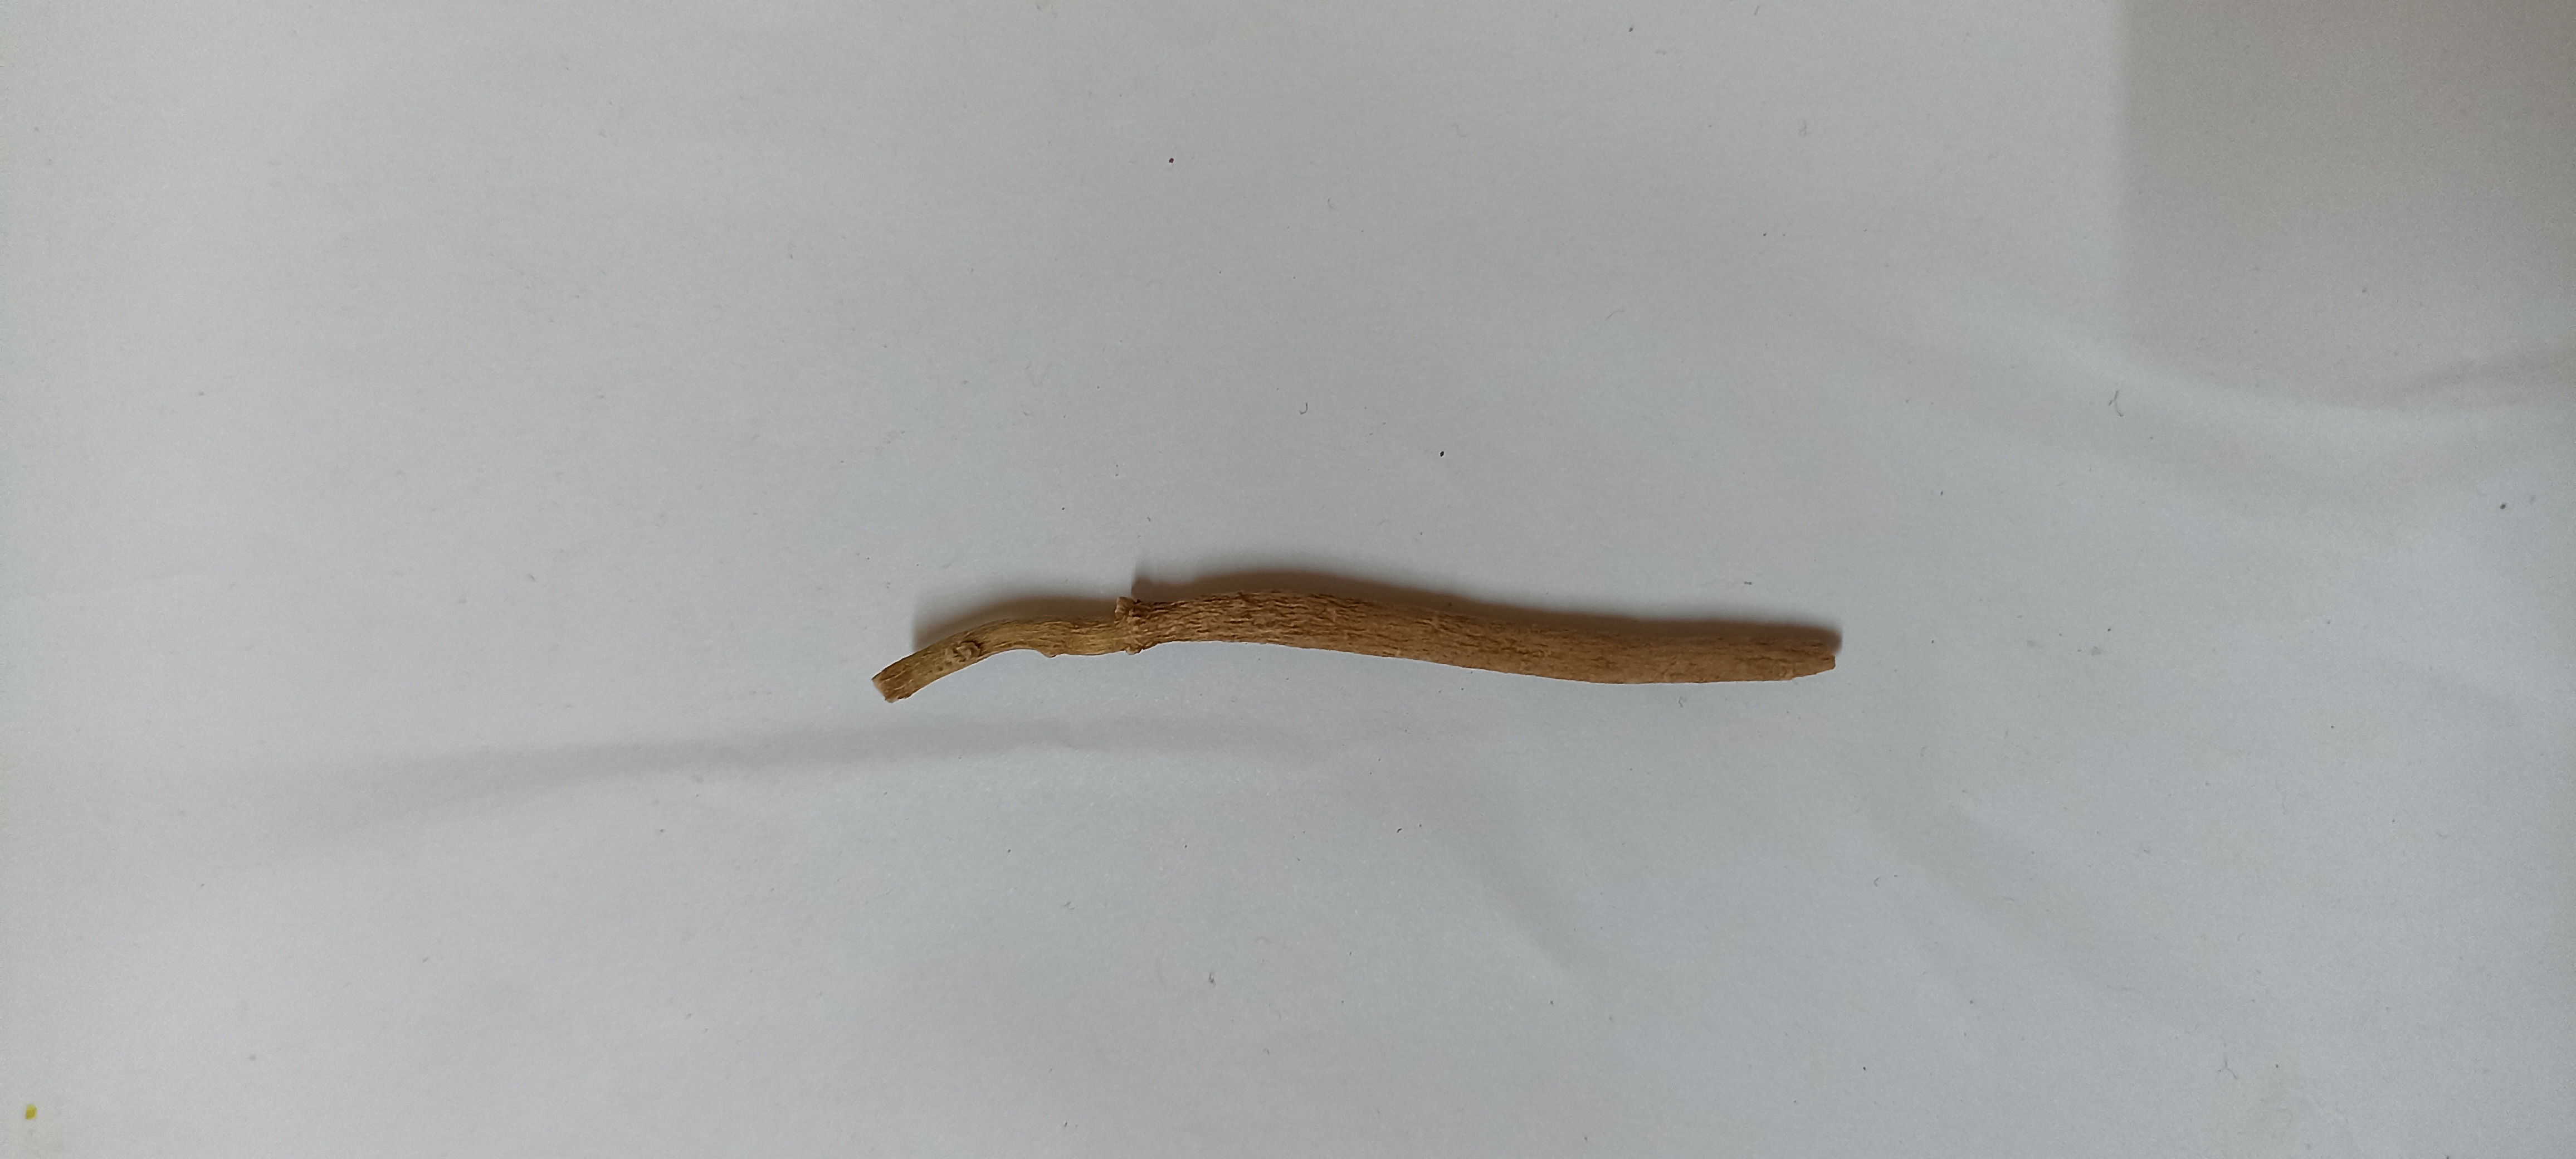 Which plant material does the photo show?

ashwagandha
